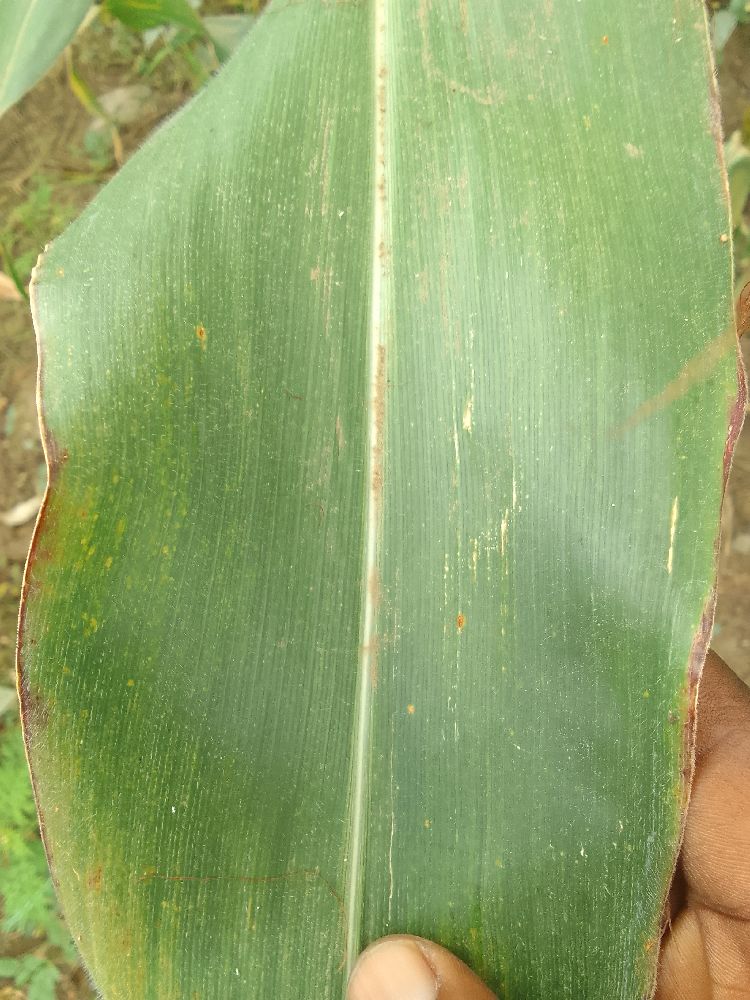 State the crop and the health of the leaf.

maize, healthy
